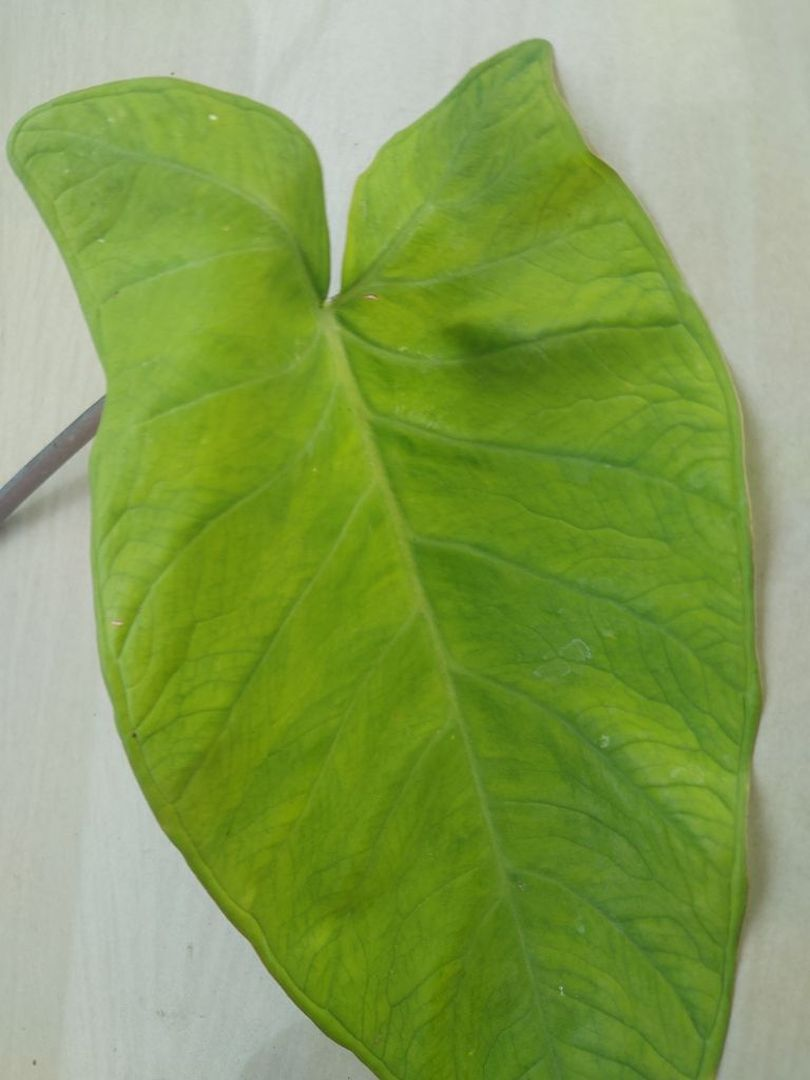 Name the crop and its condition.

taro, mosaic
